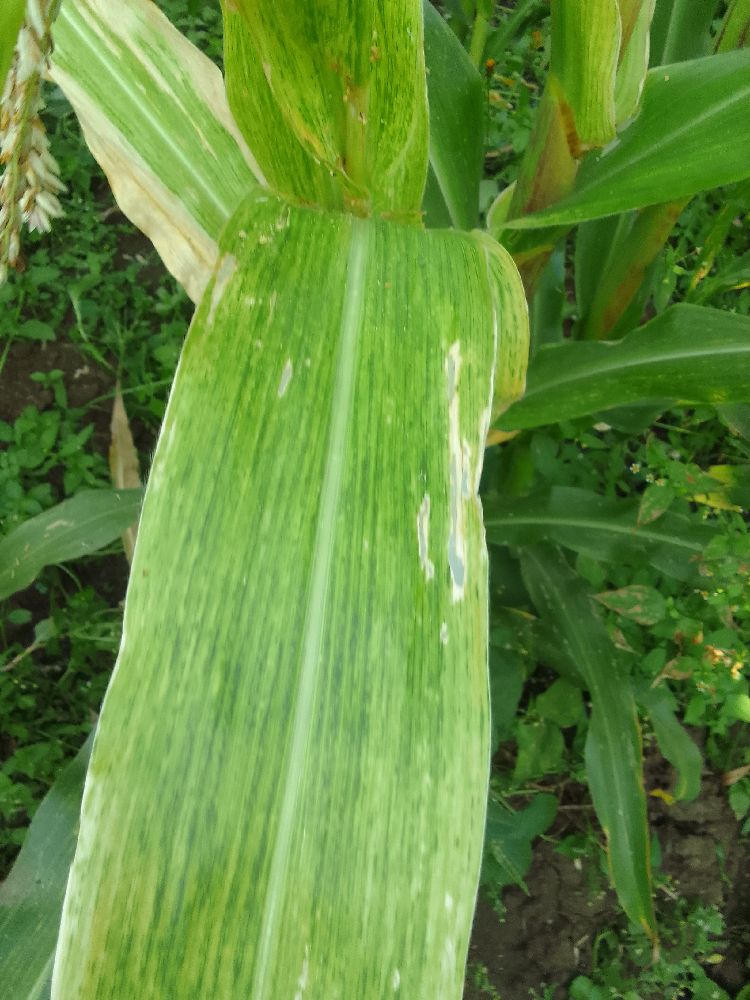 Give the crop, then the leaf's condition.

maize, maize lethal necrosis
